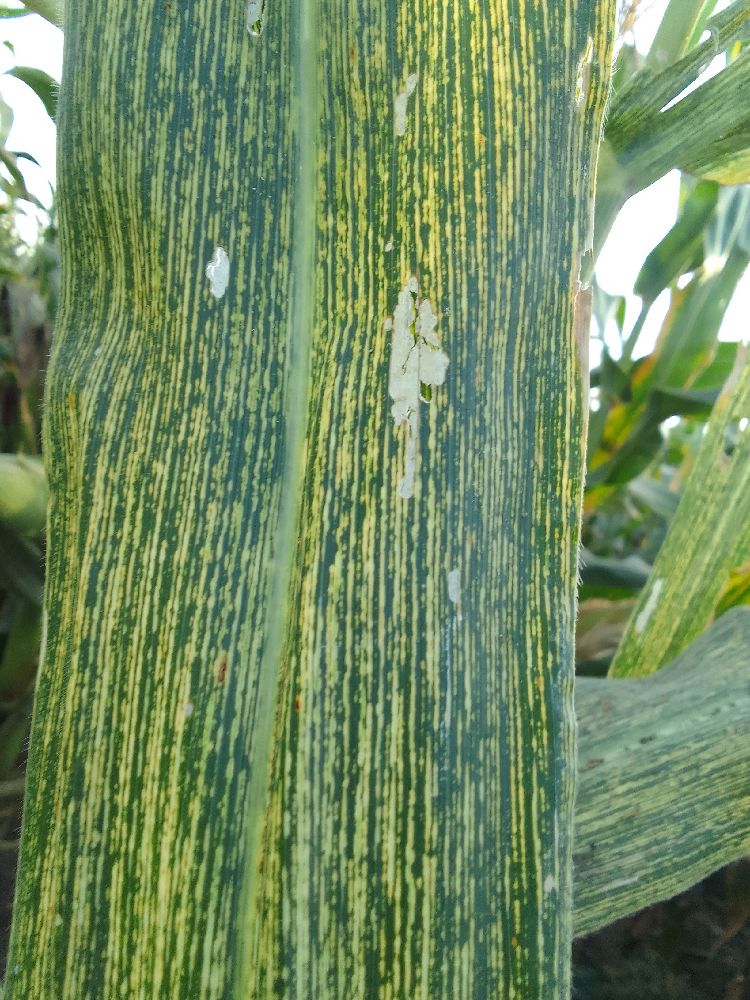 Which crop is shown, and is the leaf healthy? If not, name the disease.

maize, maize streak virus
